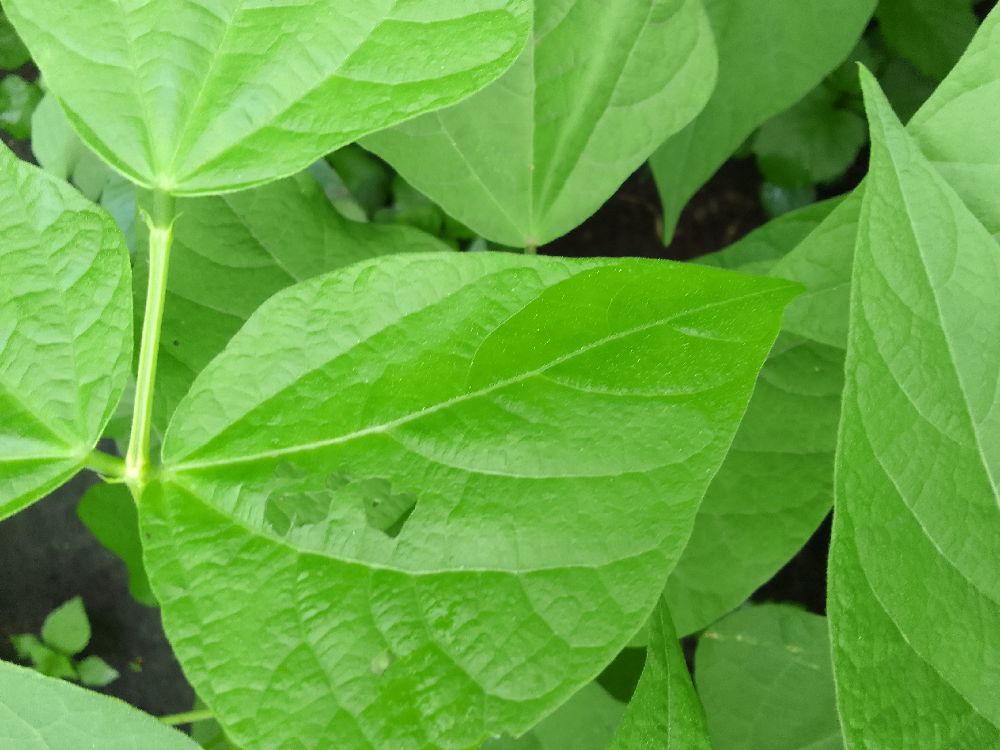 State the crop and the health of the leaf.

common bean, healthy
